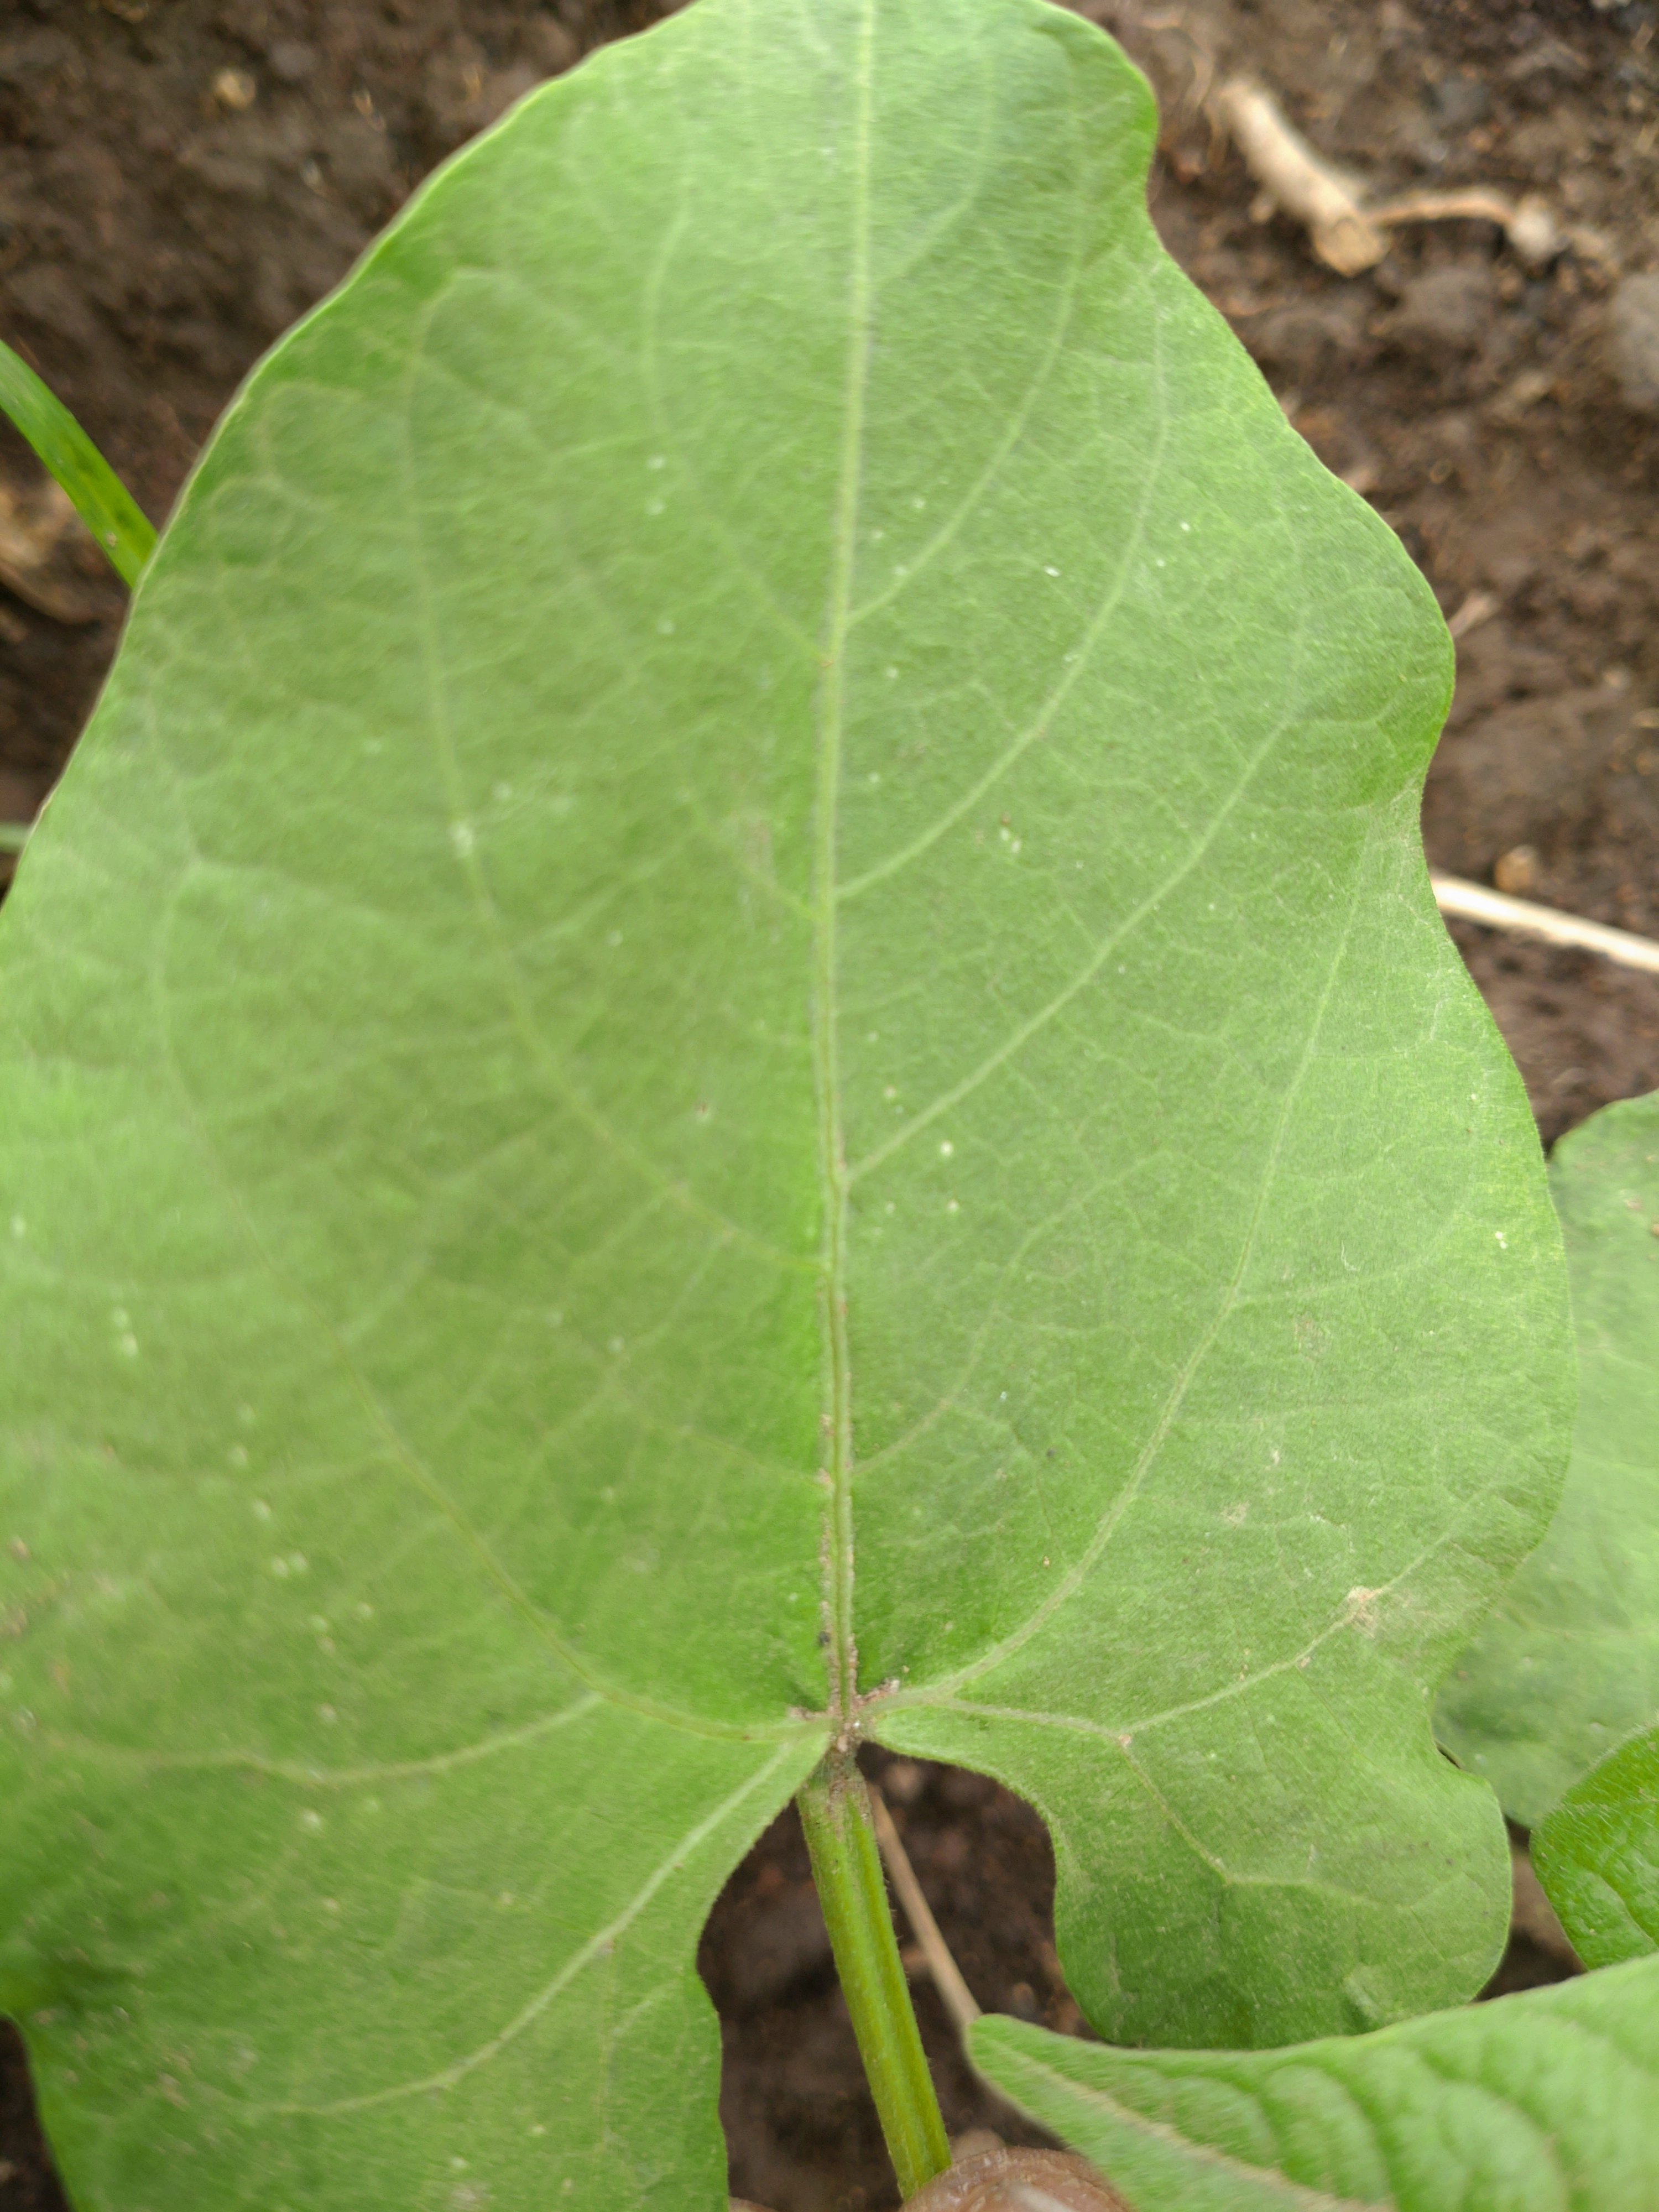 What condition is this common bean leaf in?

healthy
